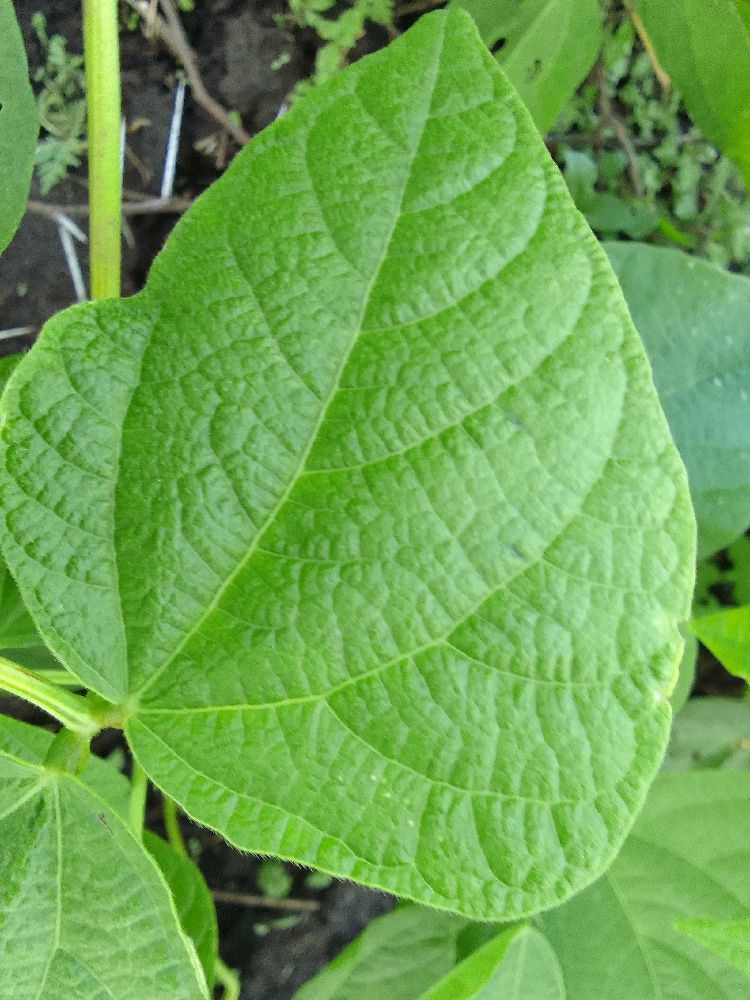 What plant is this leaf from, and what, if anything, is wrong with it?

common bean, healthy
